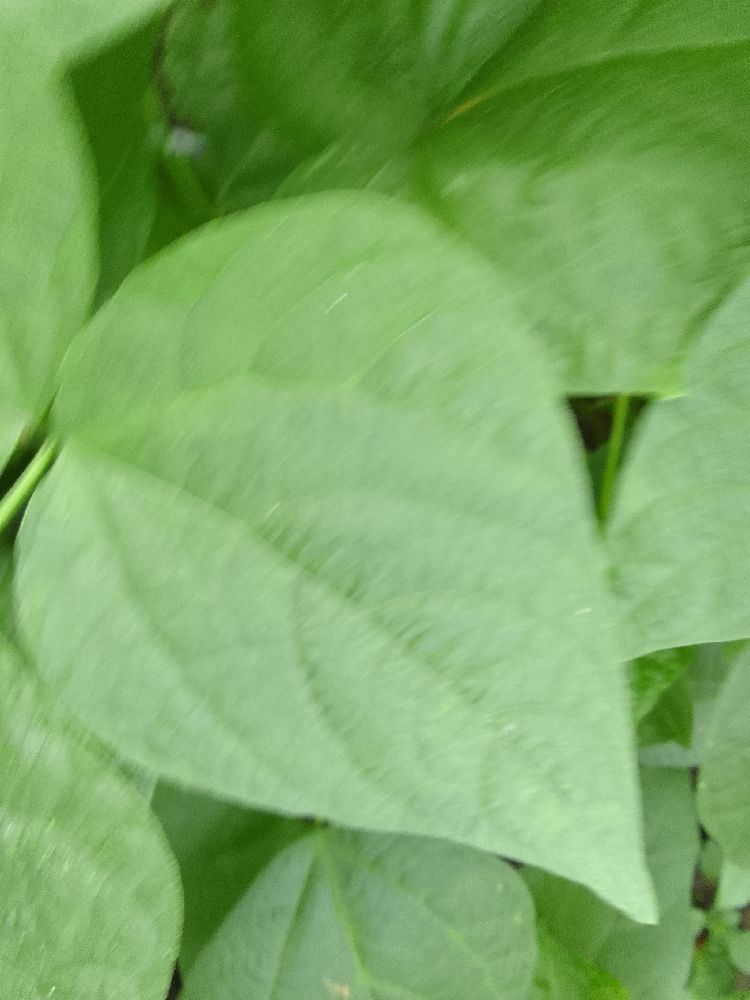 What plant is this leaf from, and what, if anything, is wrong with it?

common bean, healthy
